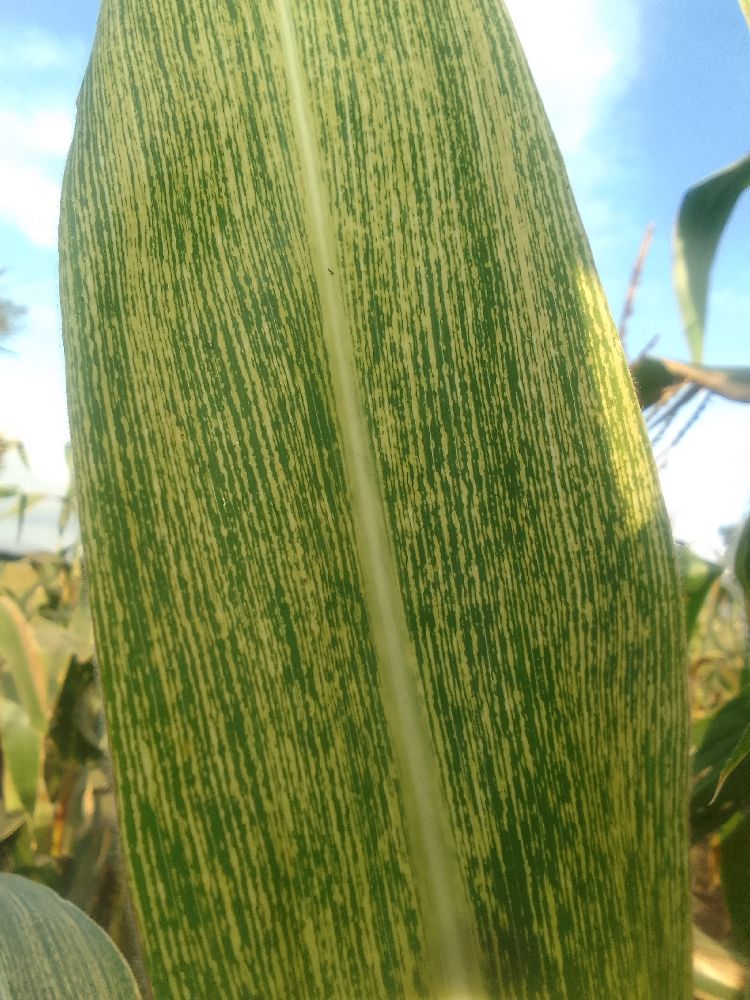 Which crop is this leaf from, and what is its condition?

maize, maize streak virus
